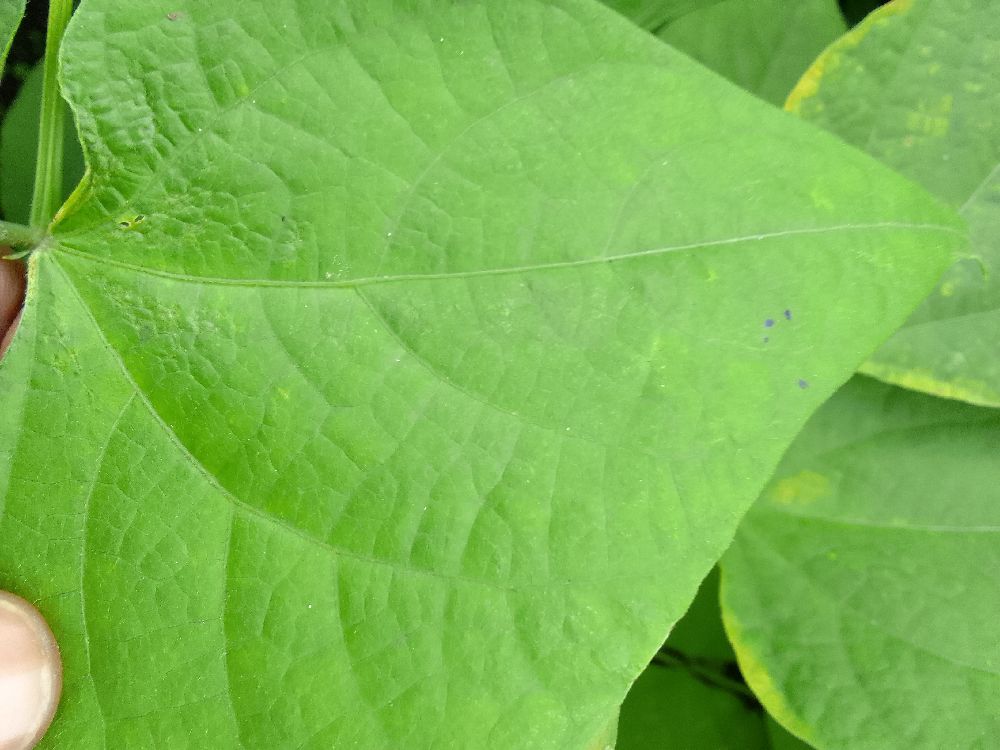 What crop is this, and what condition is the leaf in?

common bean, healthy
